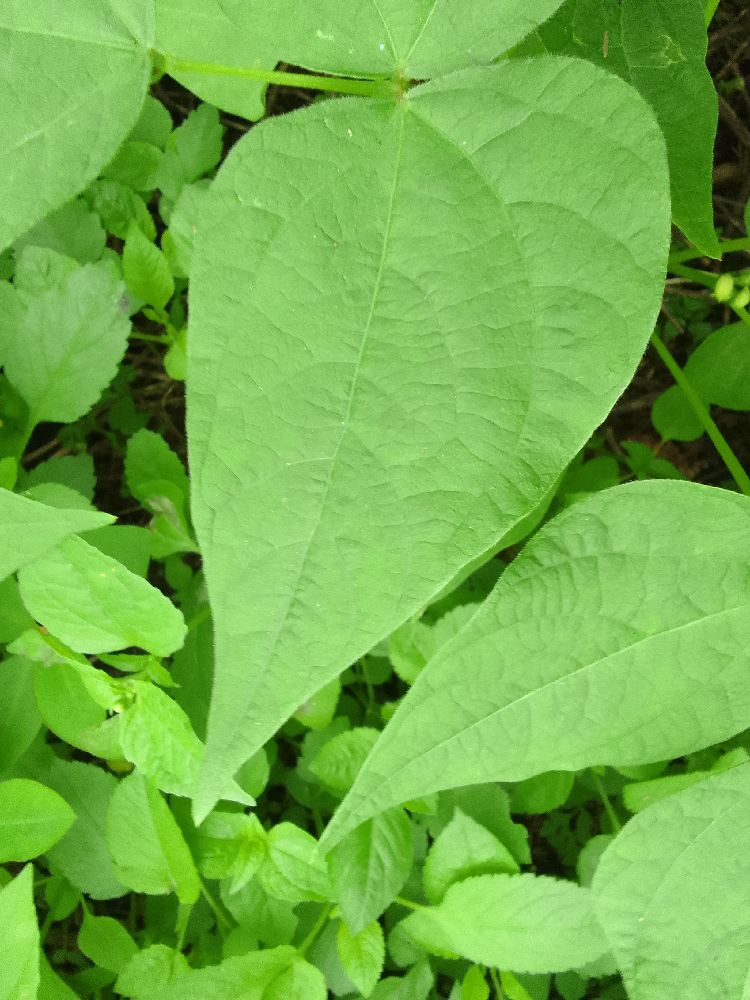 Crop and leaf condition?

common bean, healthy
